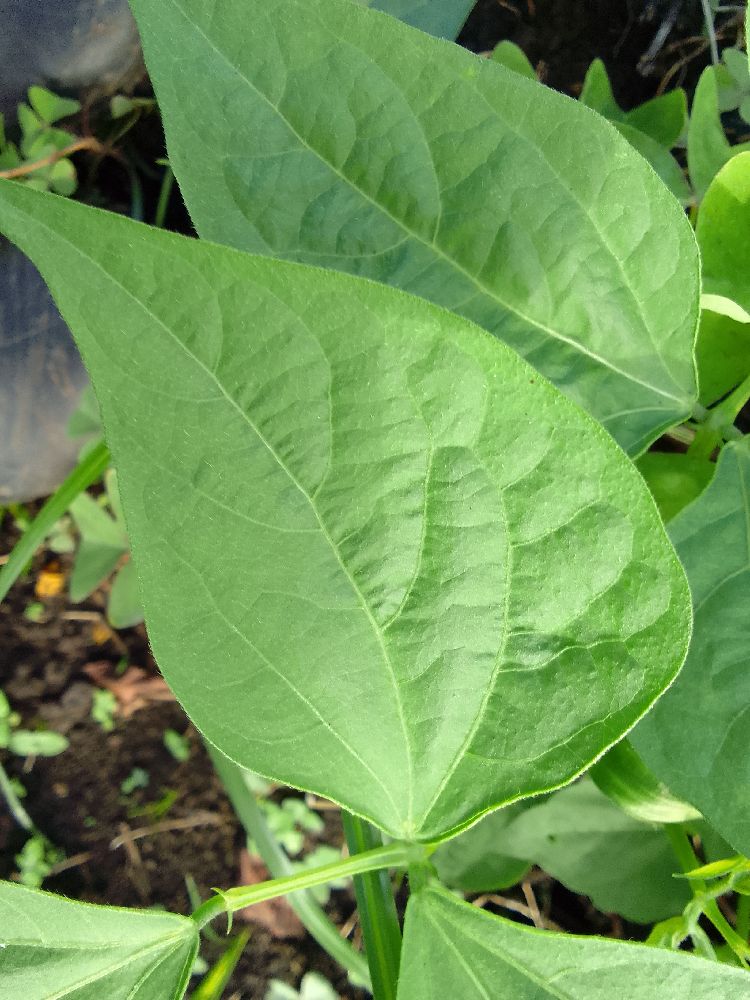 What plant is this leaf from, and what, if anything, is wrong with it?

common bean, healthy
